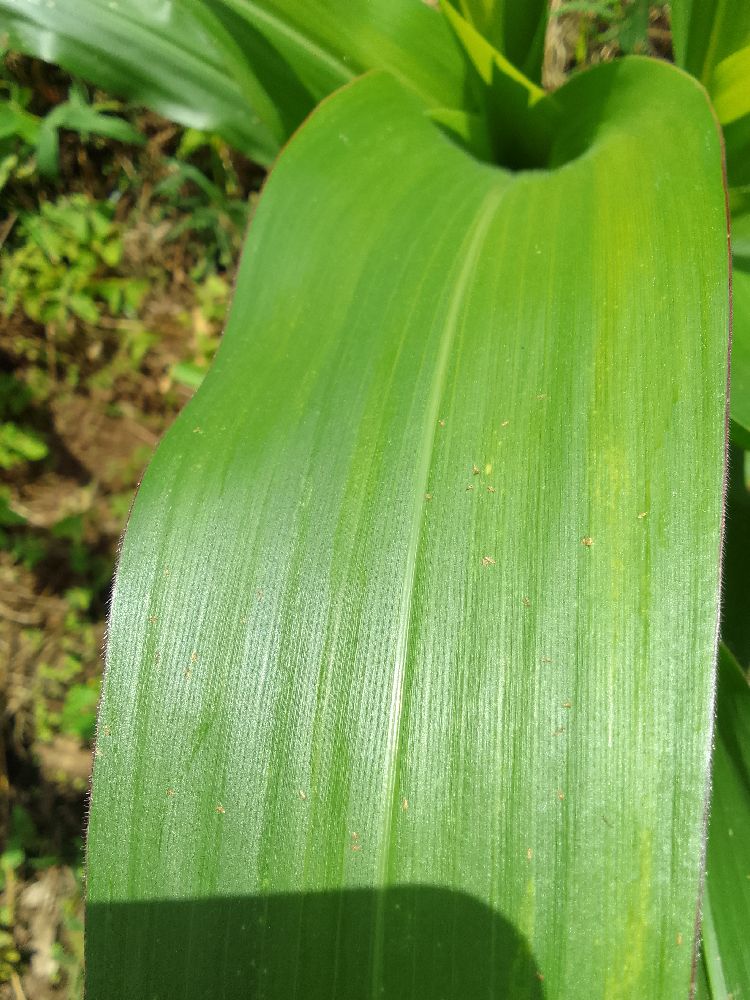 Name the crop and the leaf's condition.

maize, healthy
